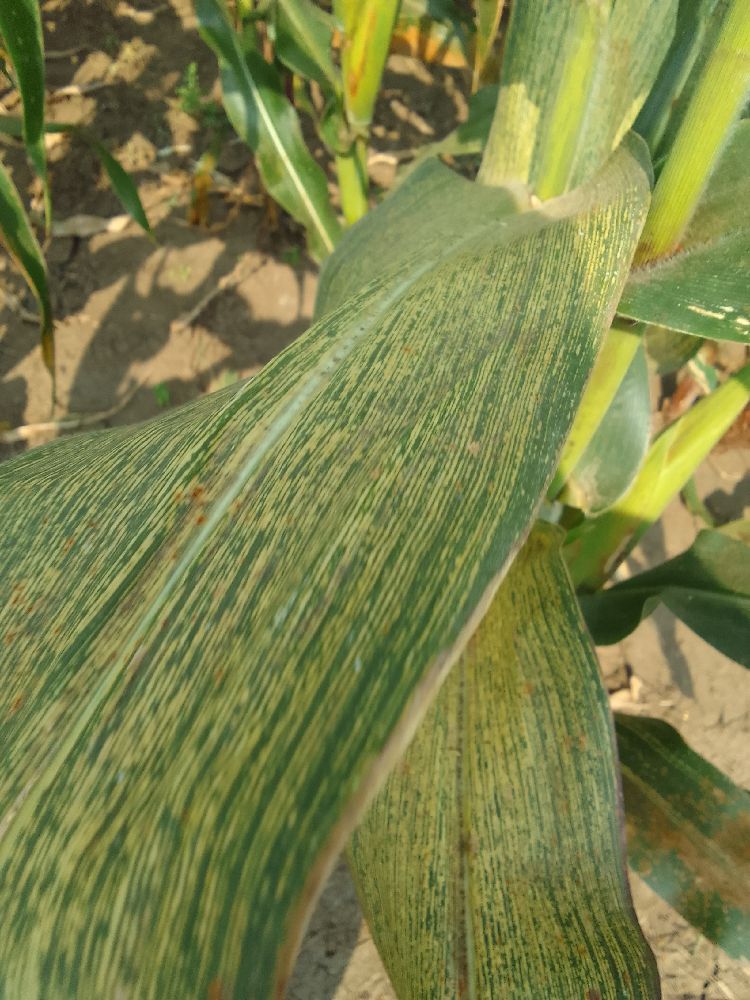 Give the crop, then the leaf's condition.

maize, maize streak virus
